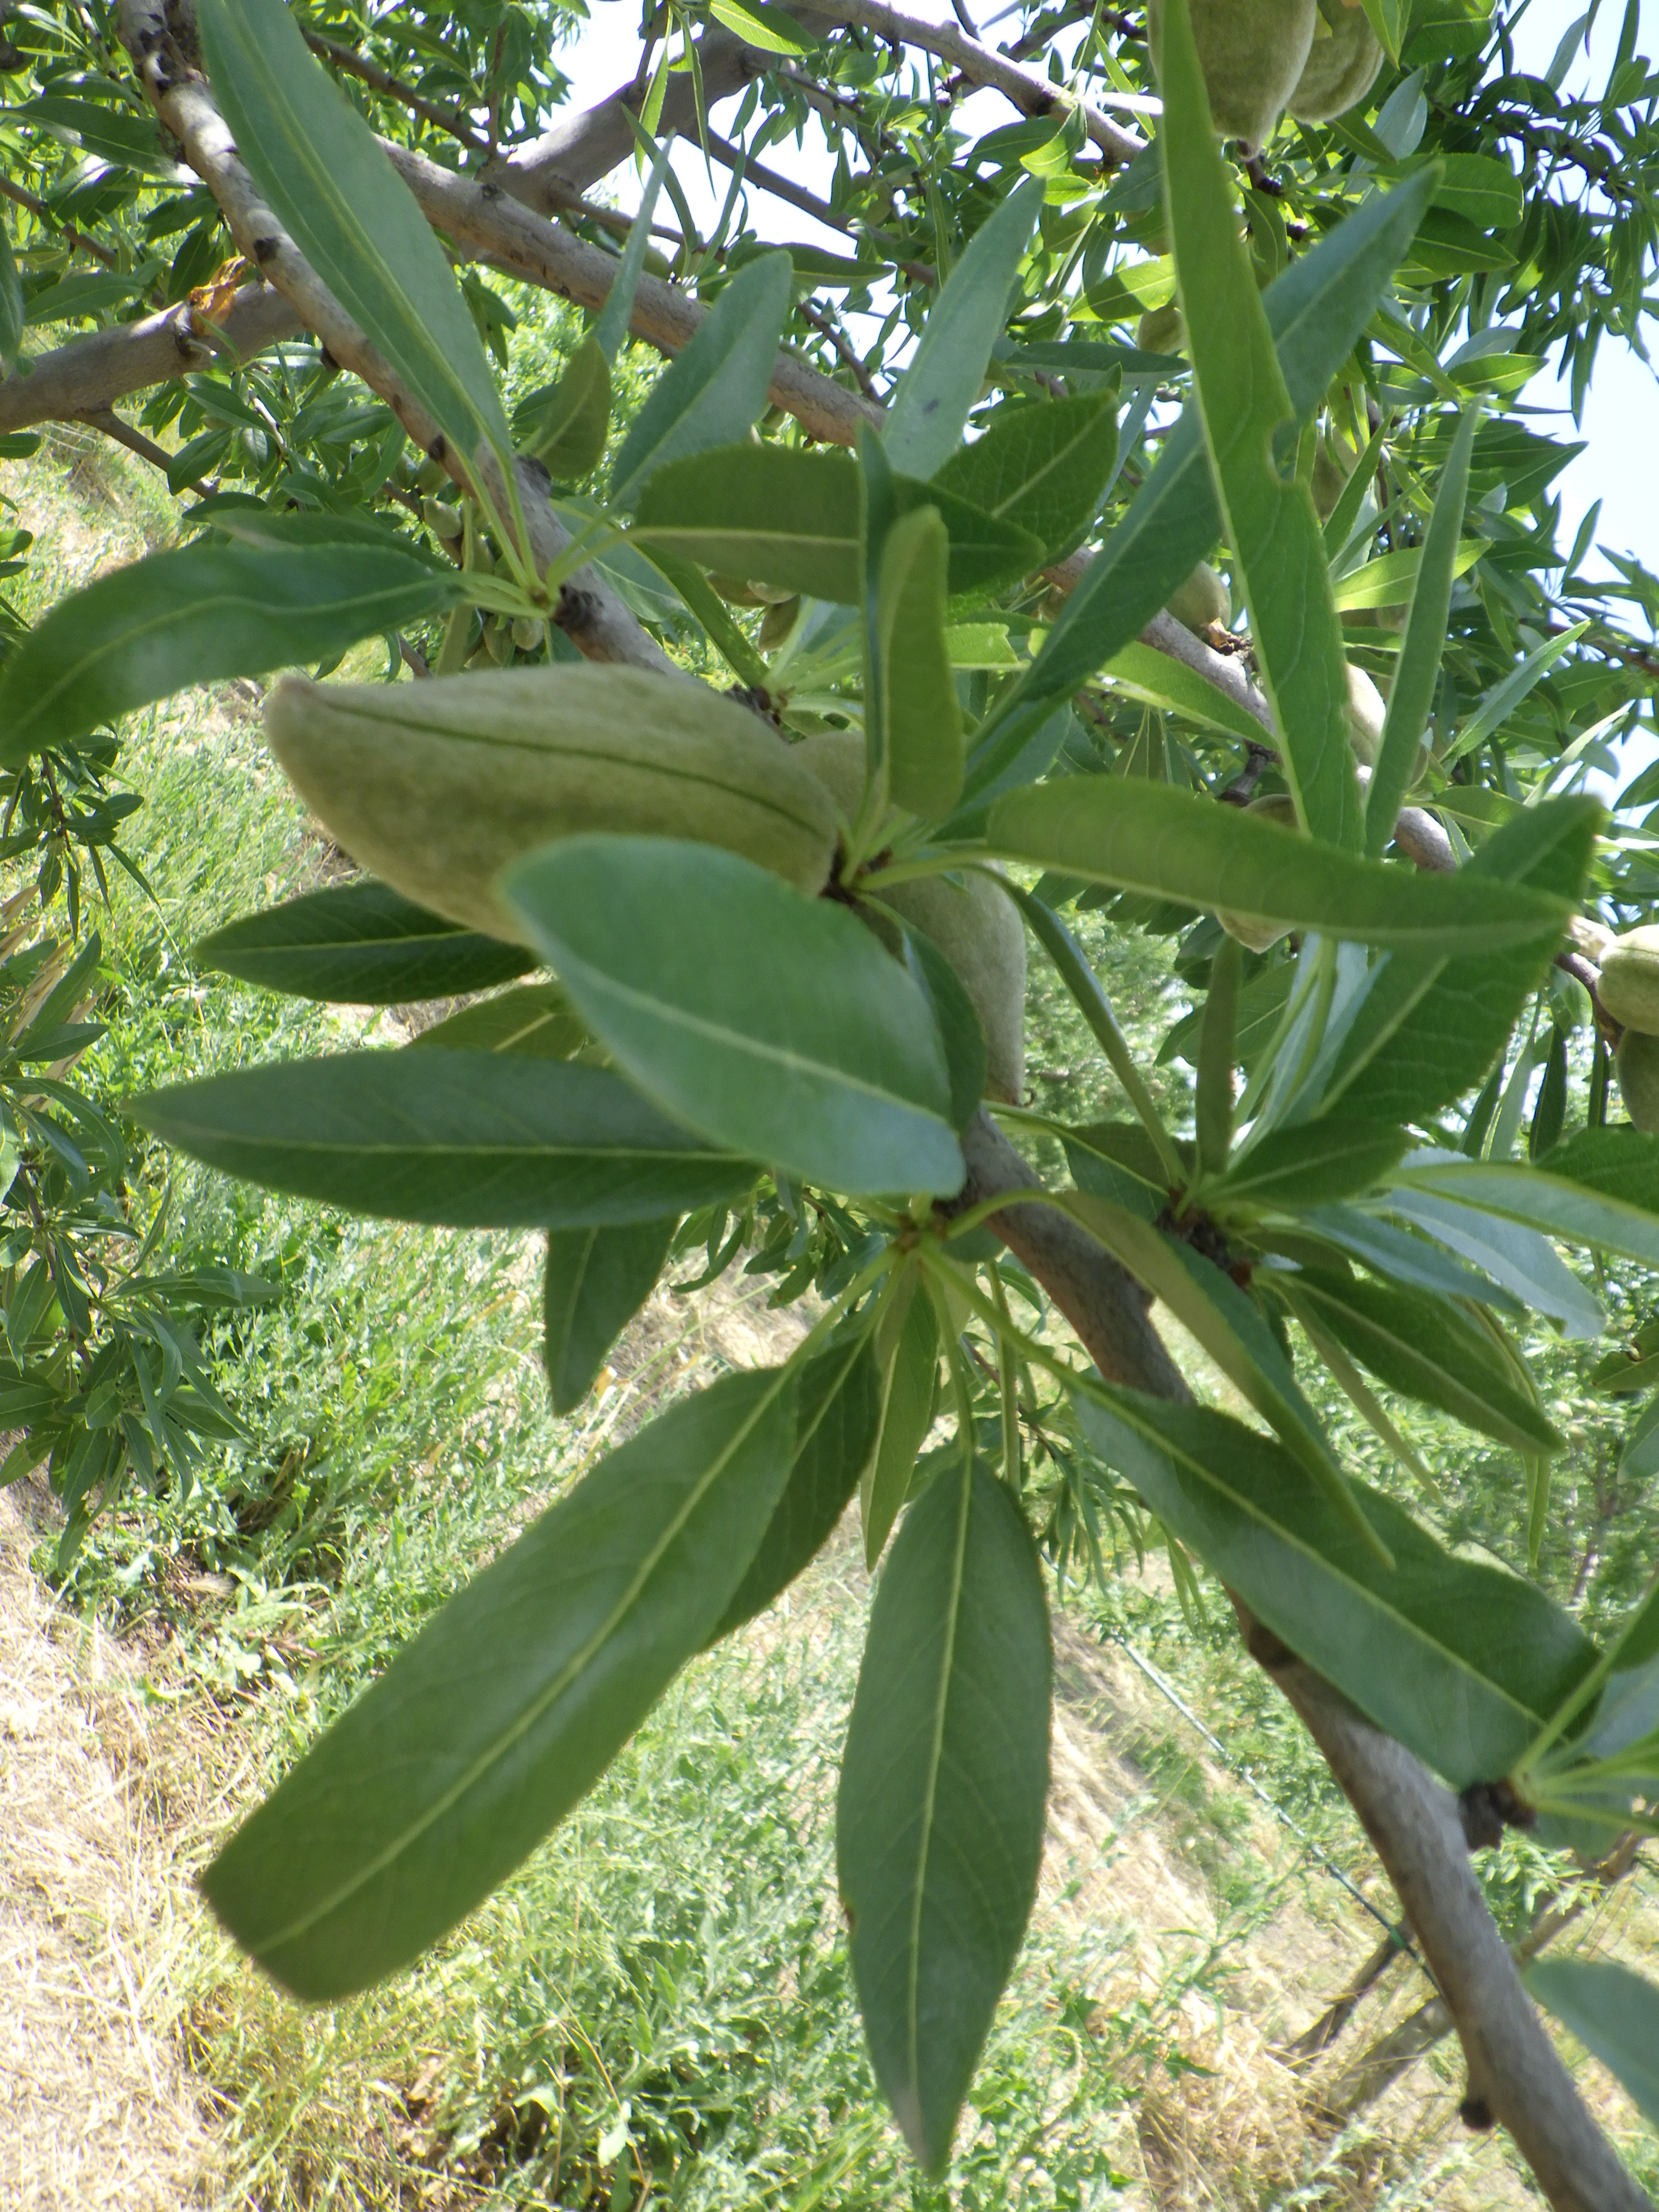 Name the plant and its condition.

almond, phytophagous
